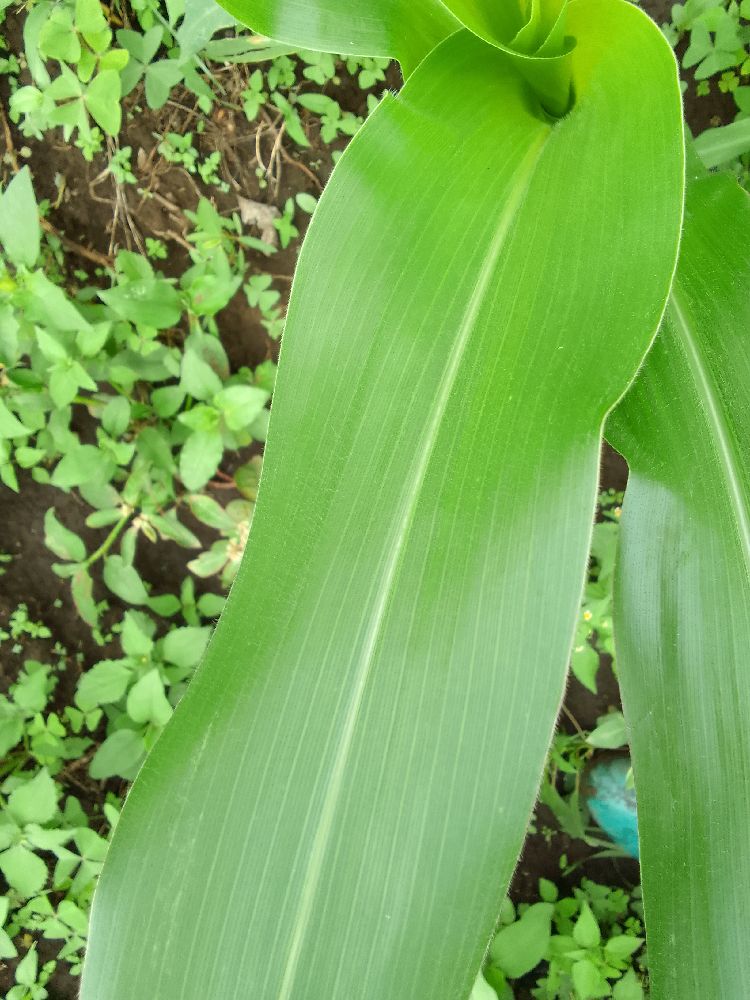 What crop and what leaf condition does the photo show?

maize, healthy
